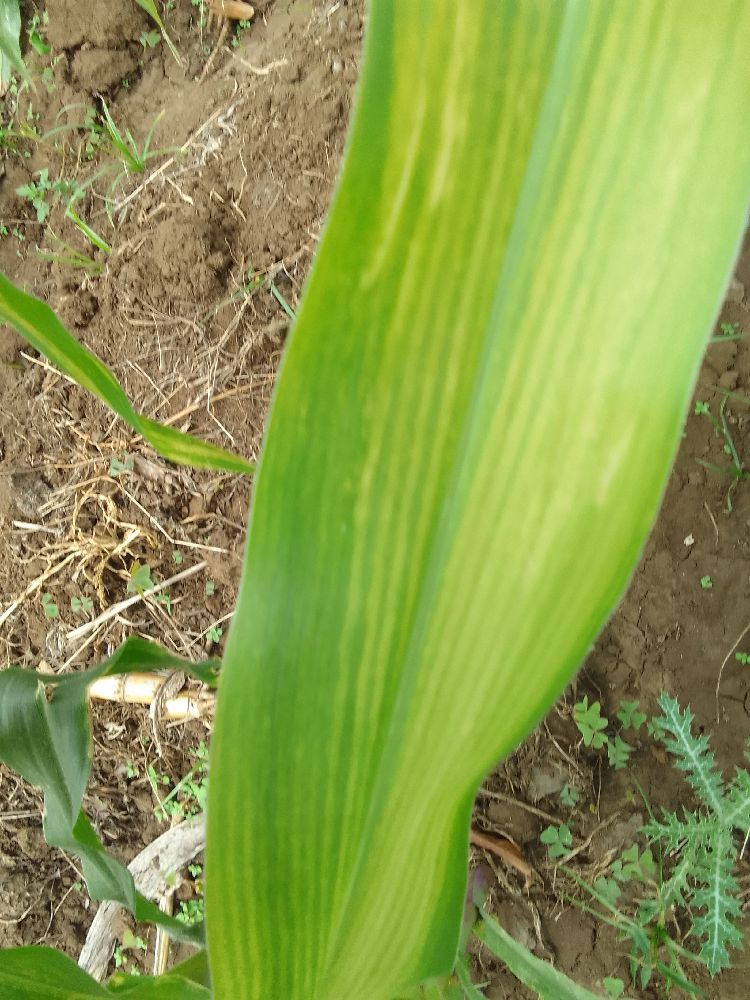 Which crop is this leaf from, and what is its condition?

maize, maize lethal necrosis
